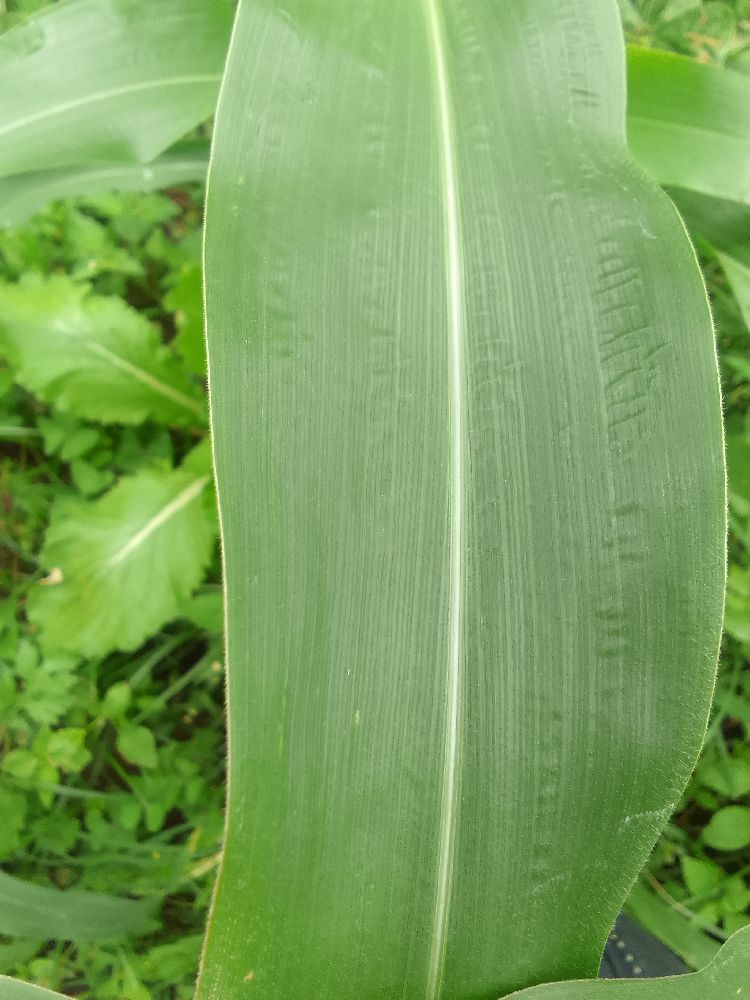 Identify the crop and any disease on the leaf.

maize, healthy
